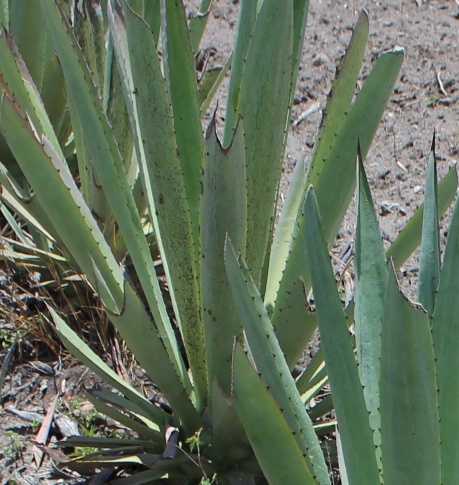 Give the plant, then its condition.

agave, small
